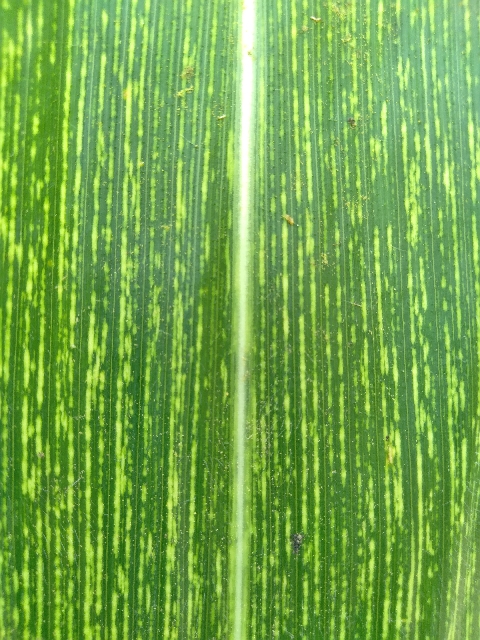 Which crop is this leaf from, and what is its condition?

maize, maize streak virus
